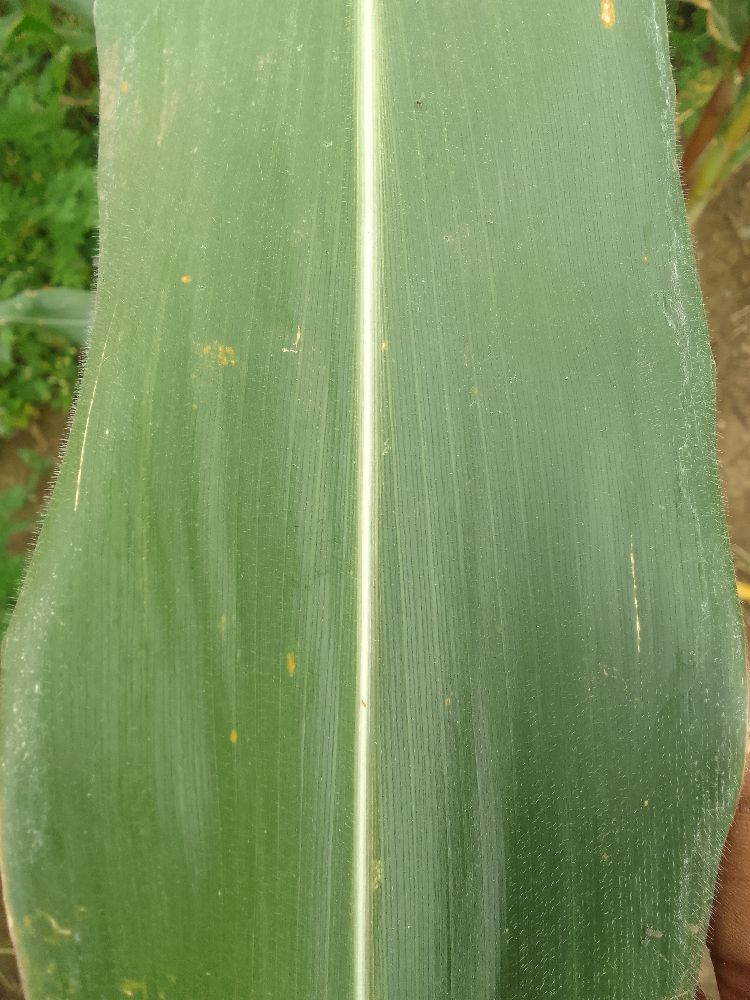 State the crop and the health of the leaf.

maize, healthy
